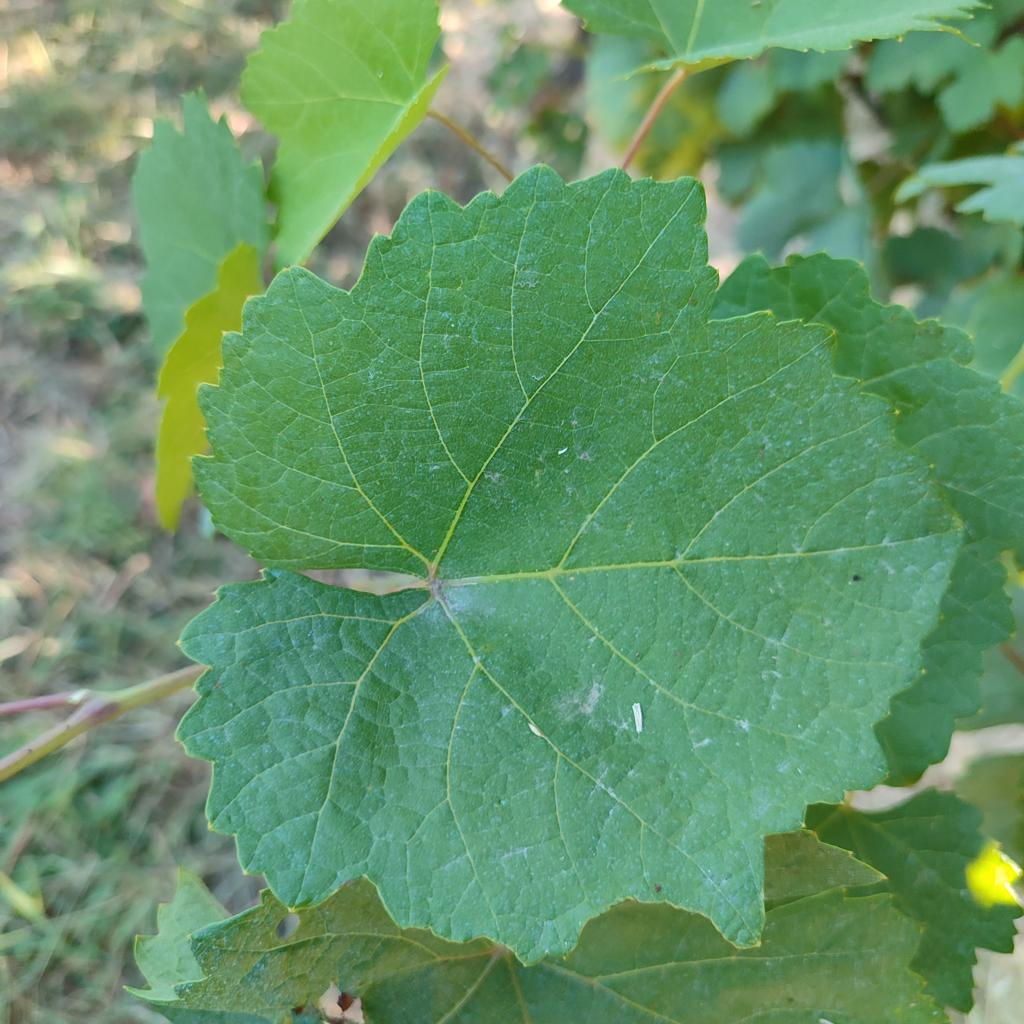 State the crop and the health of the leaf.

grapevine, healthy
